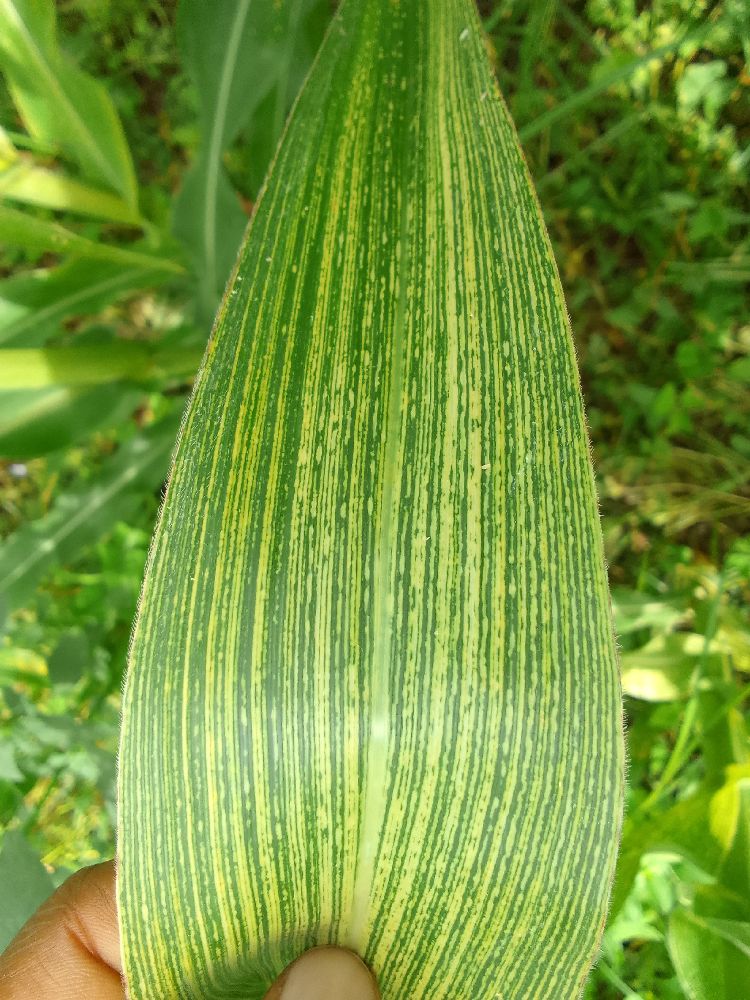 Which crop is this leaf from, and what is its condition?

maize, maize streak virus
